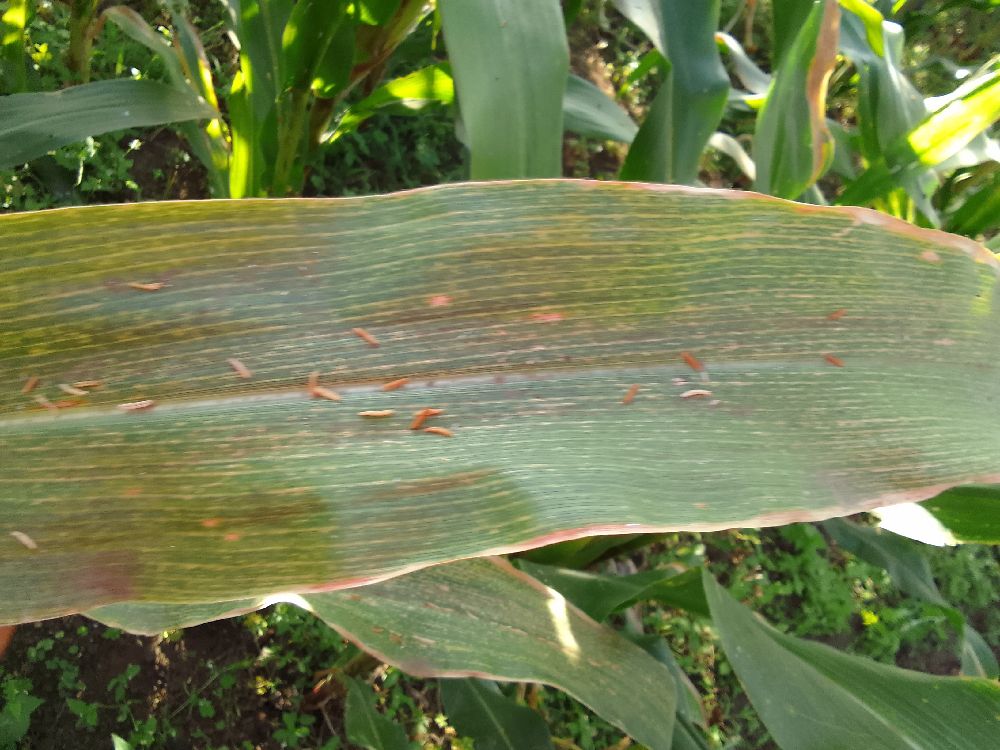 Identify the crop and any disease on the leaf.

maize, maize lethal necrosis
